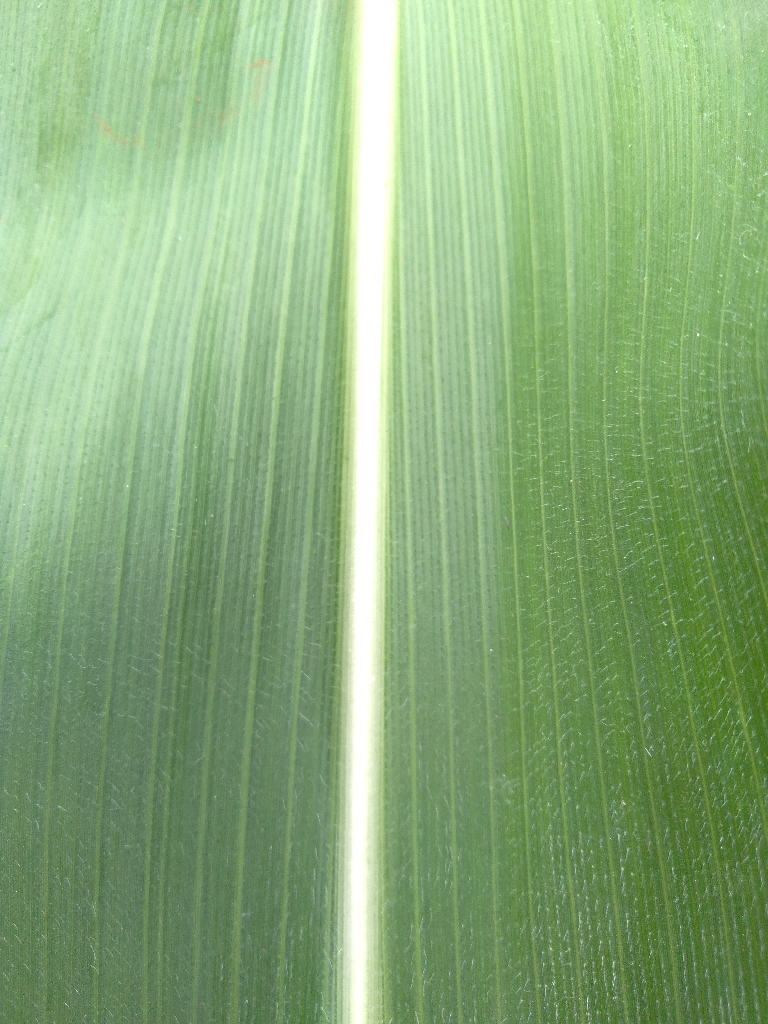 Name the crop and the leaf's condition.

maize, healthy
